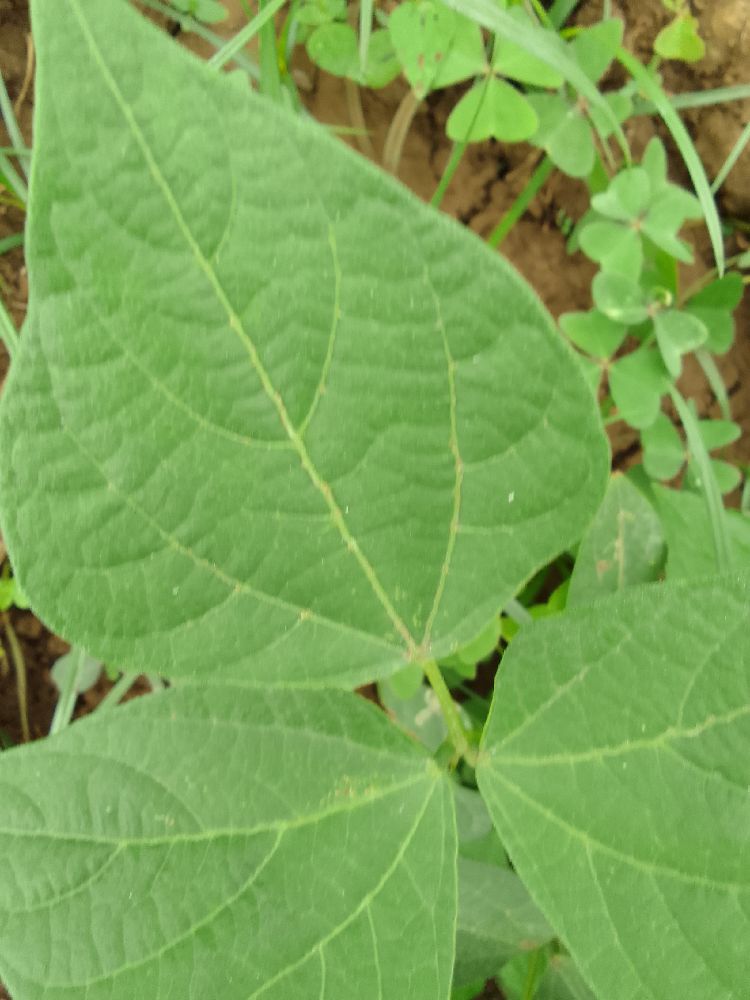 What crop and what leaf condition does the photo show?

common bean, healthy
